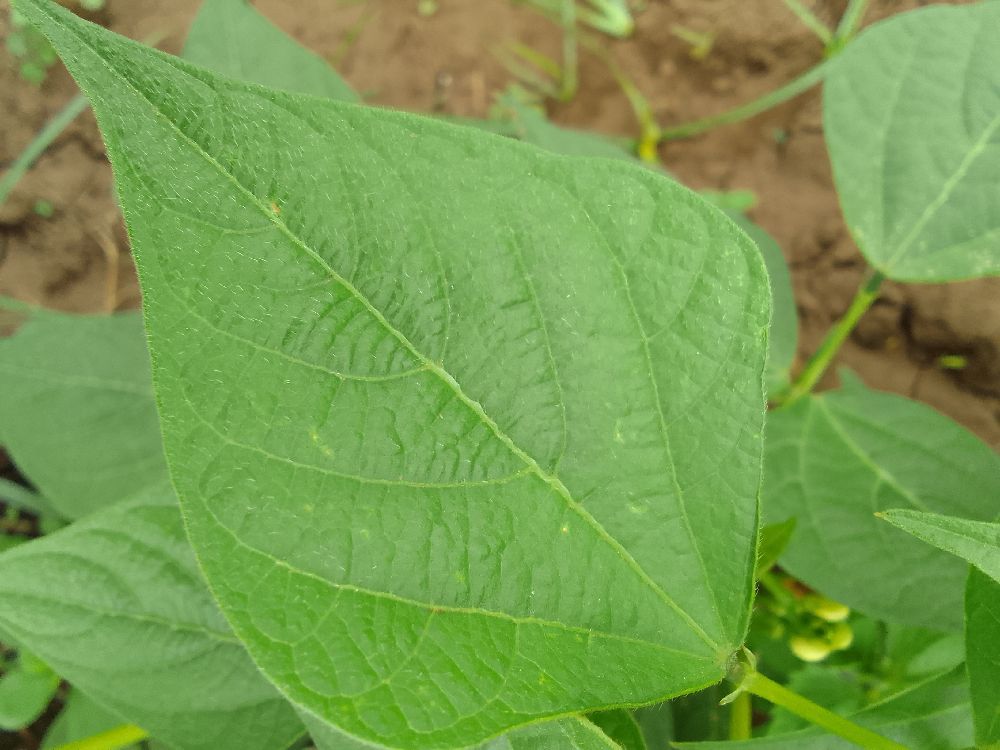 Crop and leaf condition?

common bean, healthy
